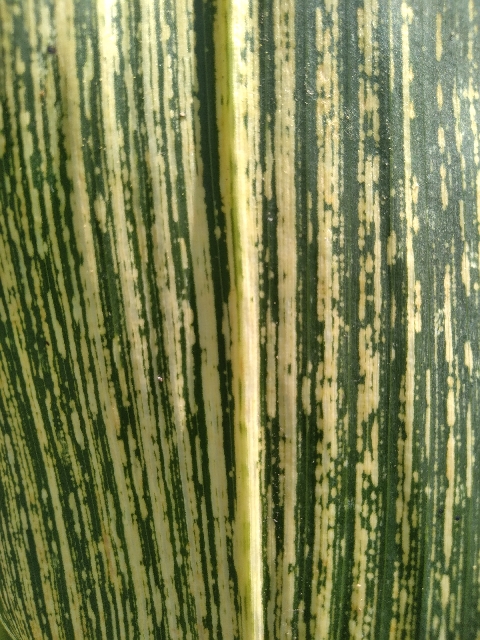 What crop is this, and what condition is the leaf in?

maize, maize streak virus
